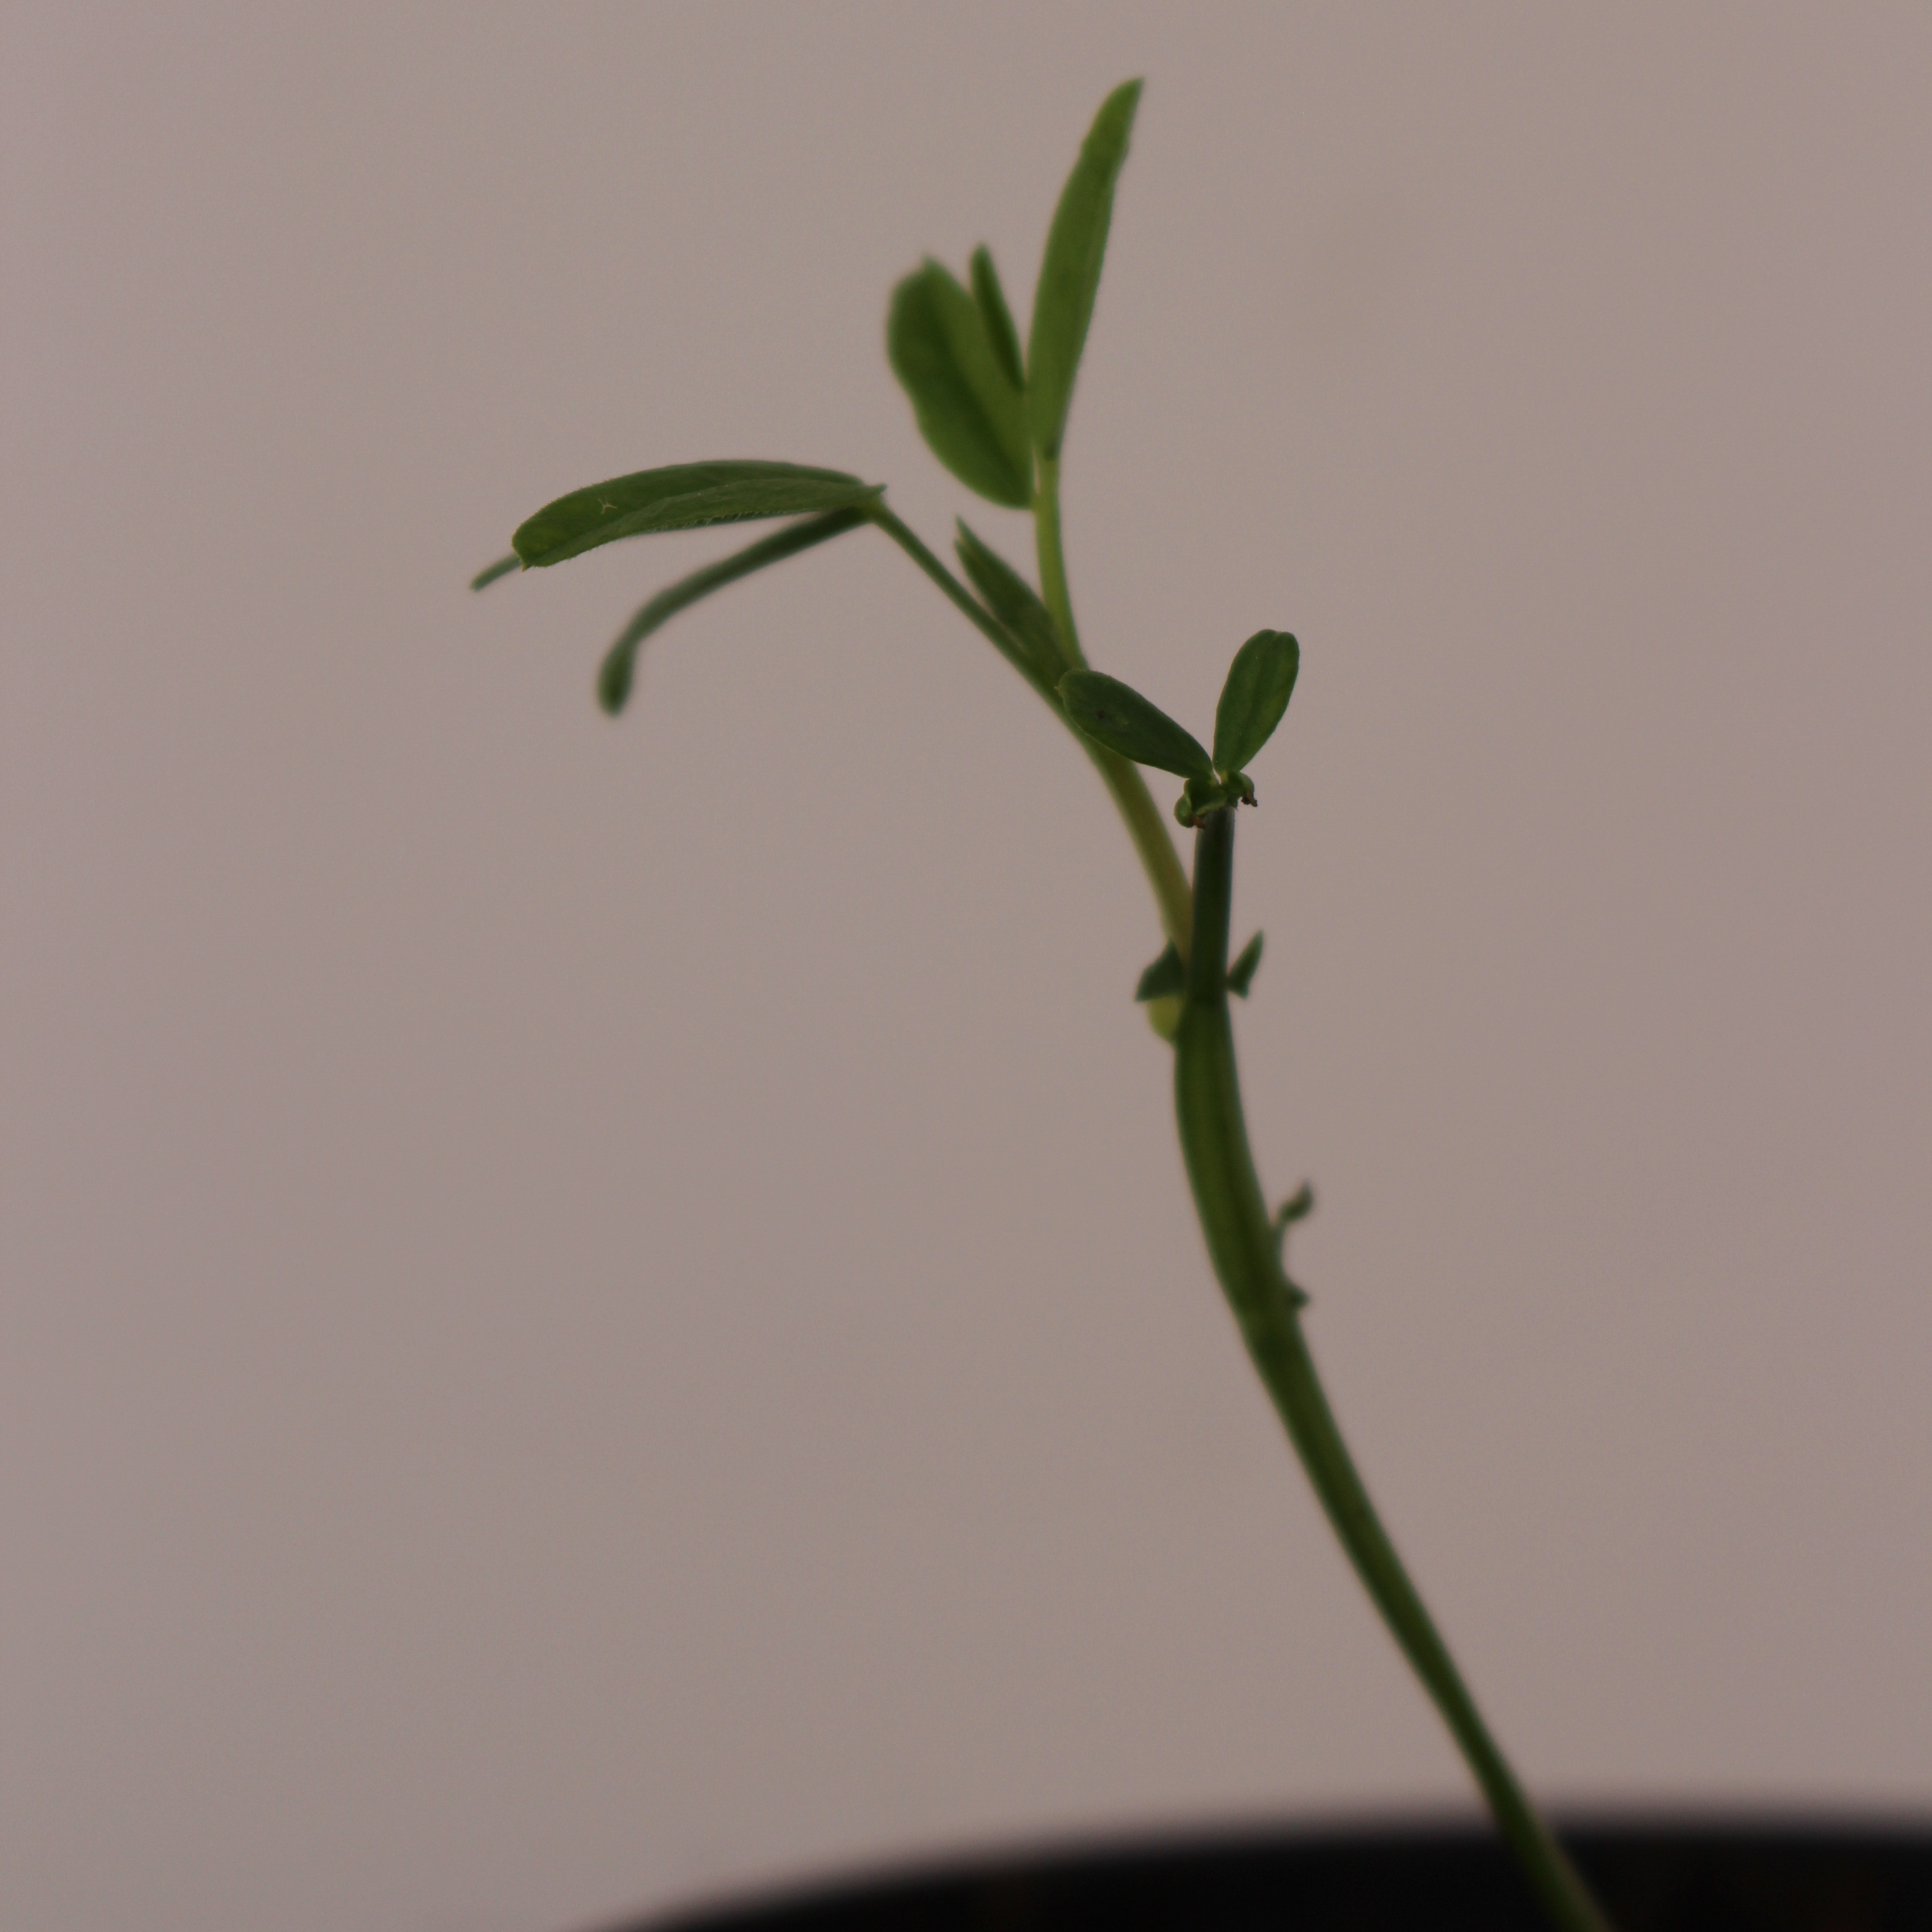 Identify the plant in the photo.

Vicia sativa
